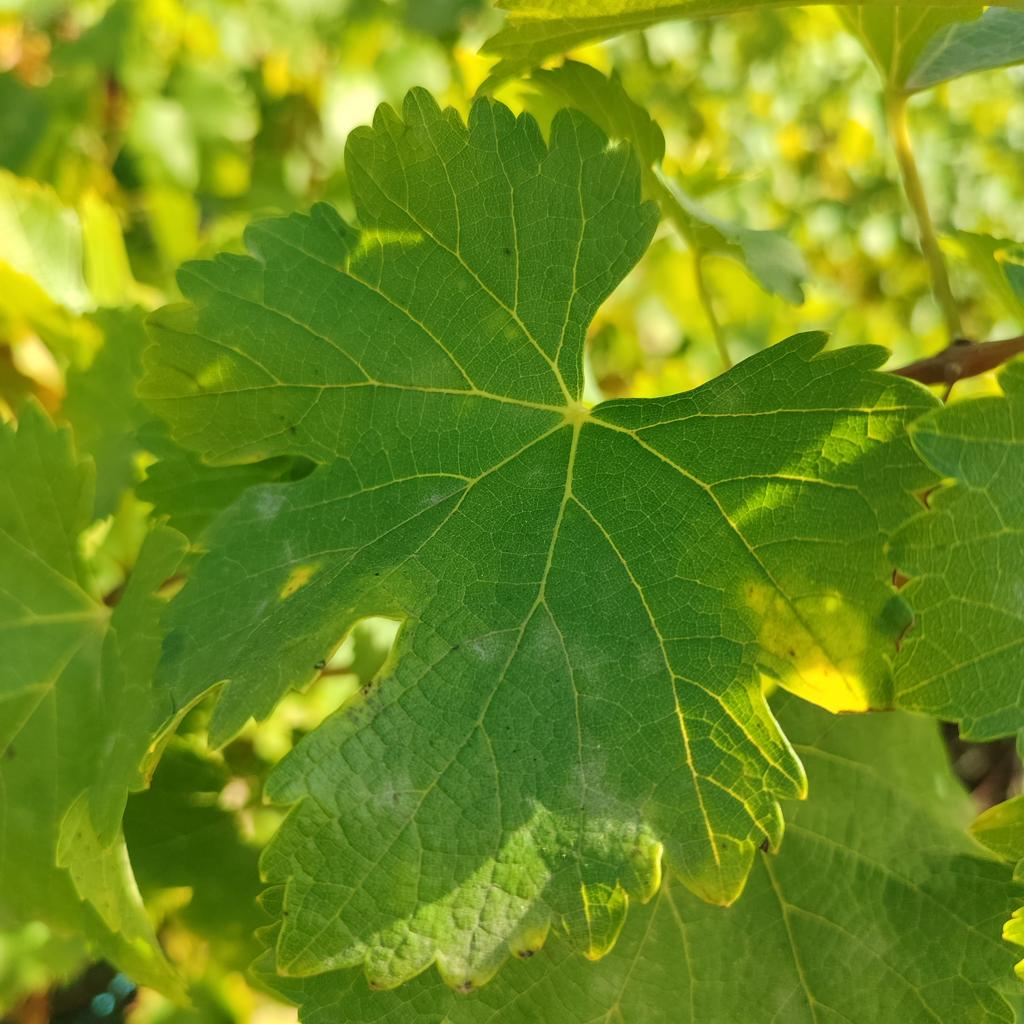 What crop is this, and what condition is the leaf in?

grapevine, powdery mildew
